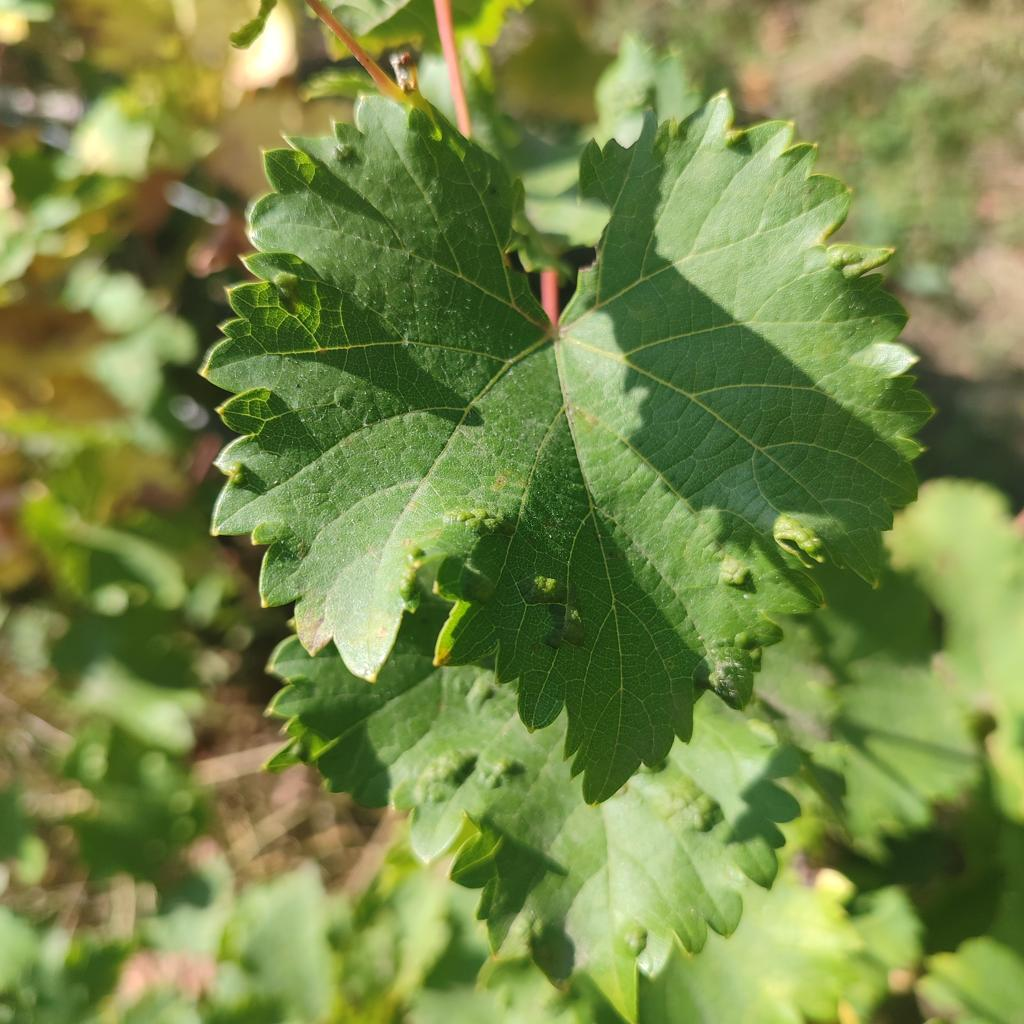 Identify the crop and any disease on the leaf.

grapevine, erineum mite
